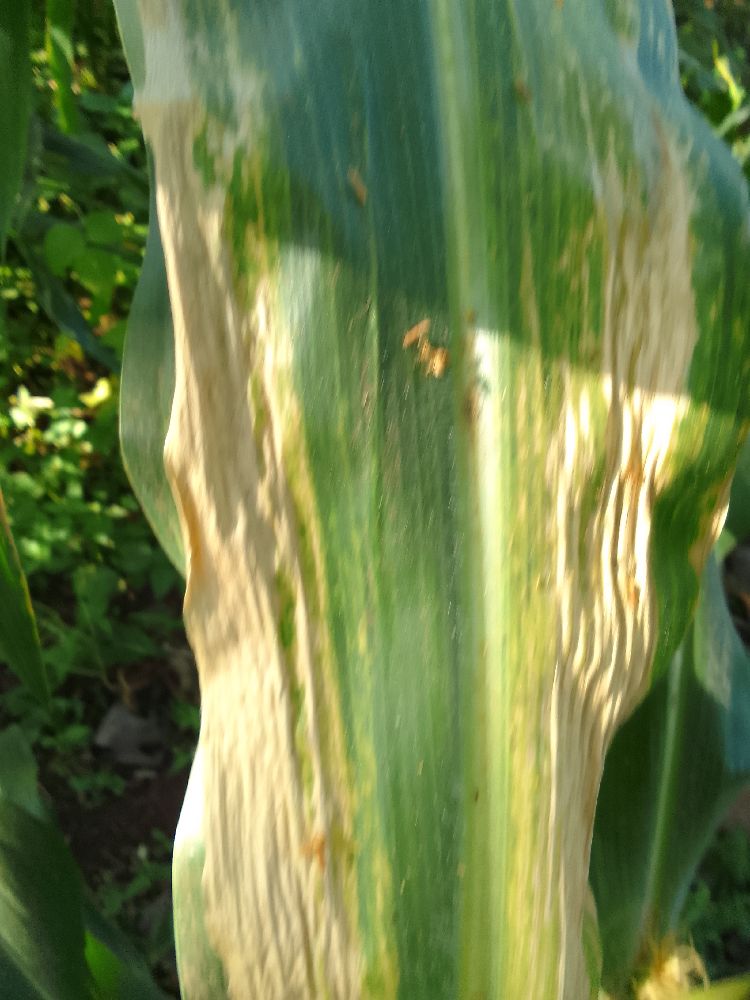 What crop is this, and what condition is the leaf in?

maize, maize lethal necrosis
